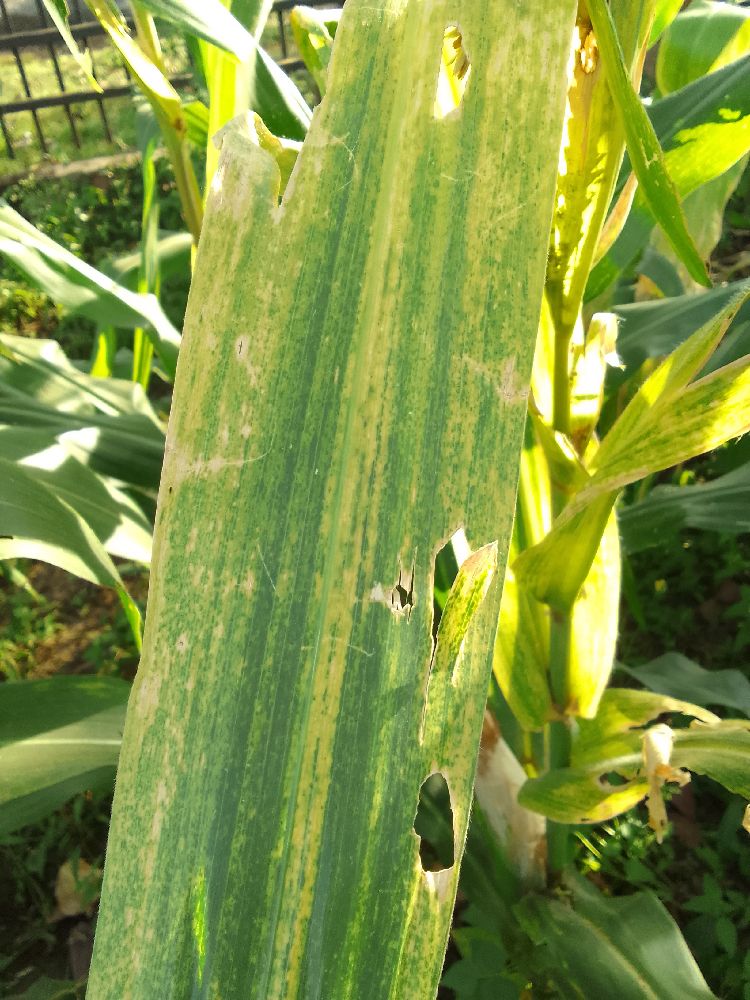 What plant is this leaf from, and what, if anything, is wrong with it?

maize, maize lethal necrosis
